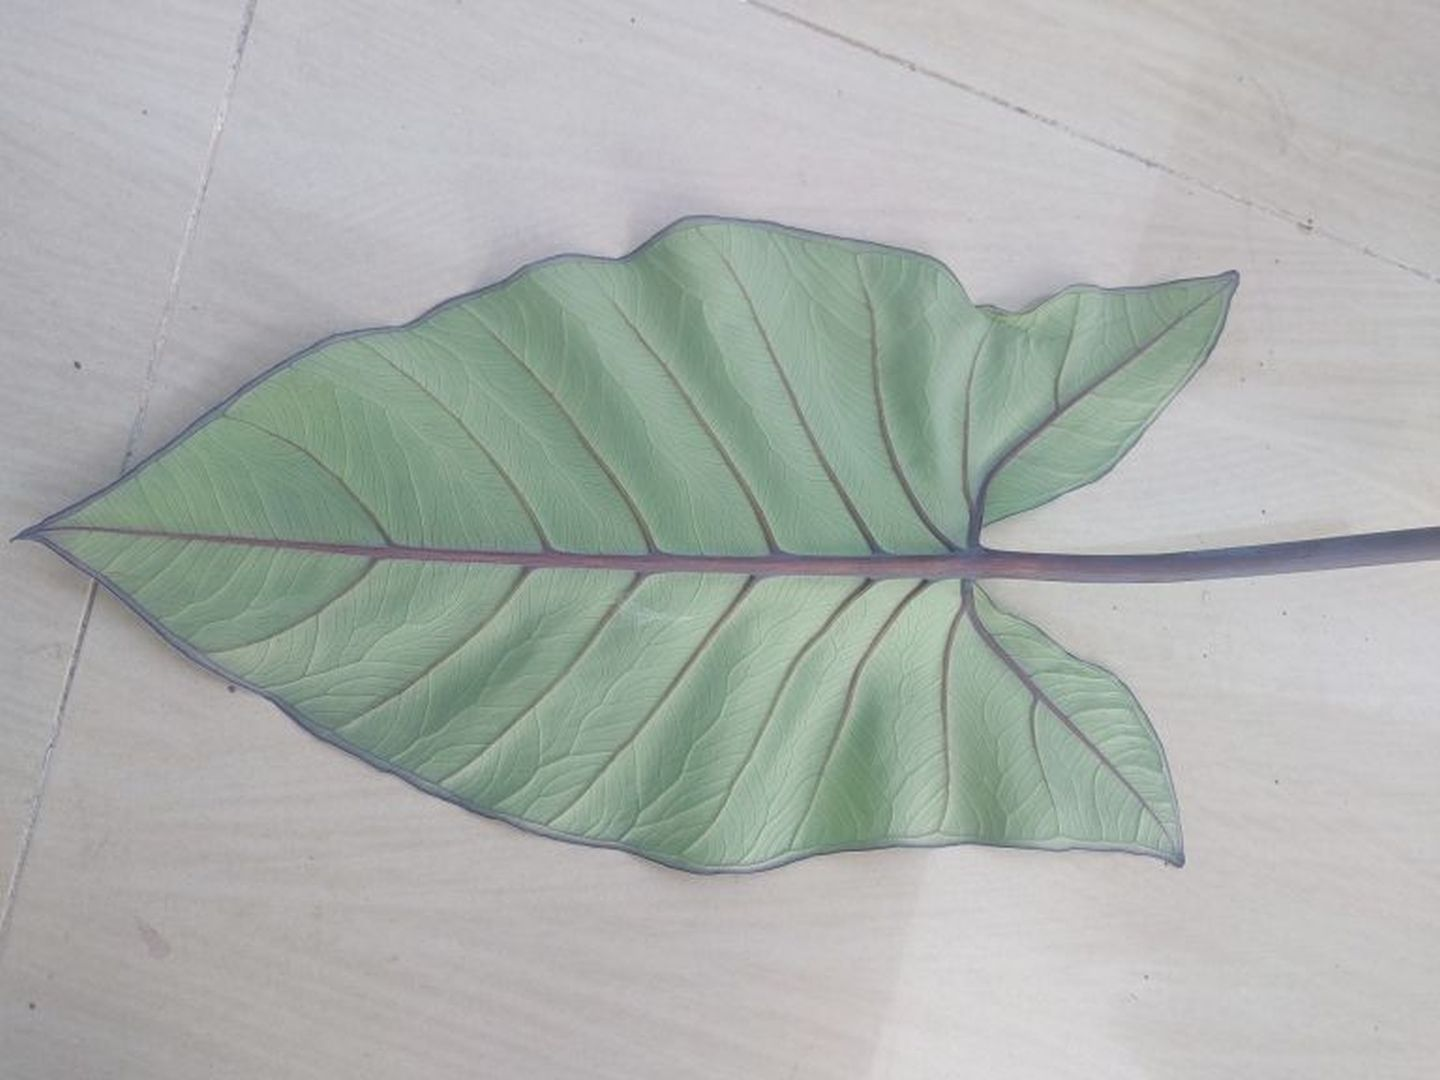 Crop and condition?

taro, healthy
